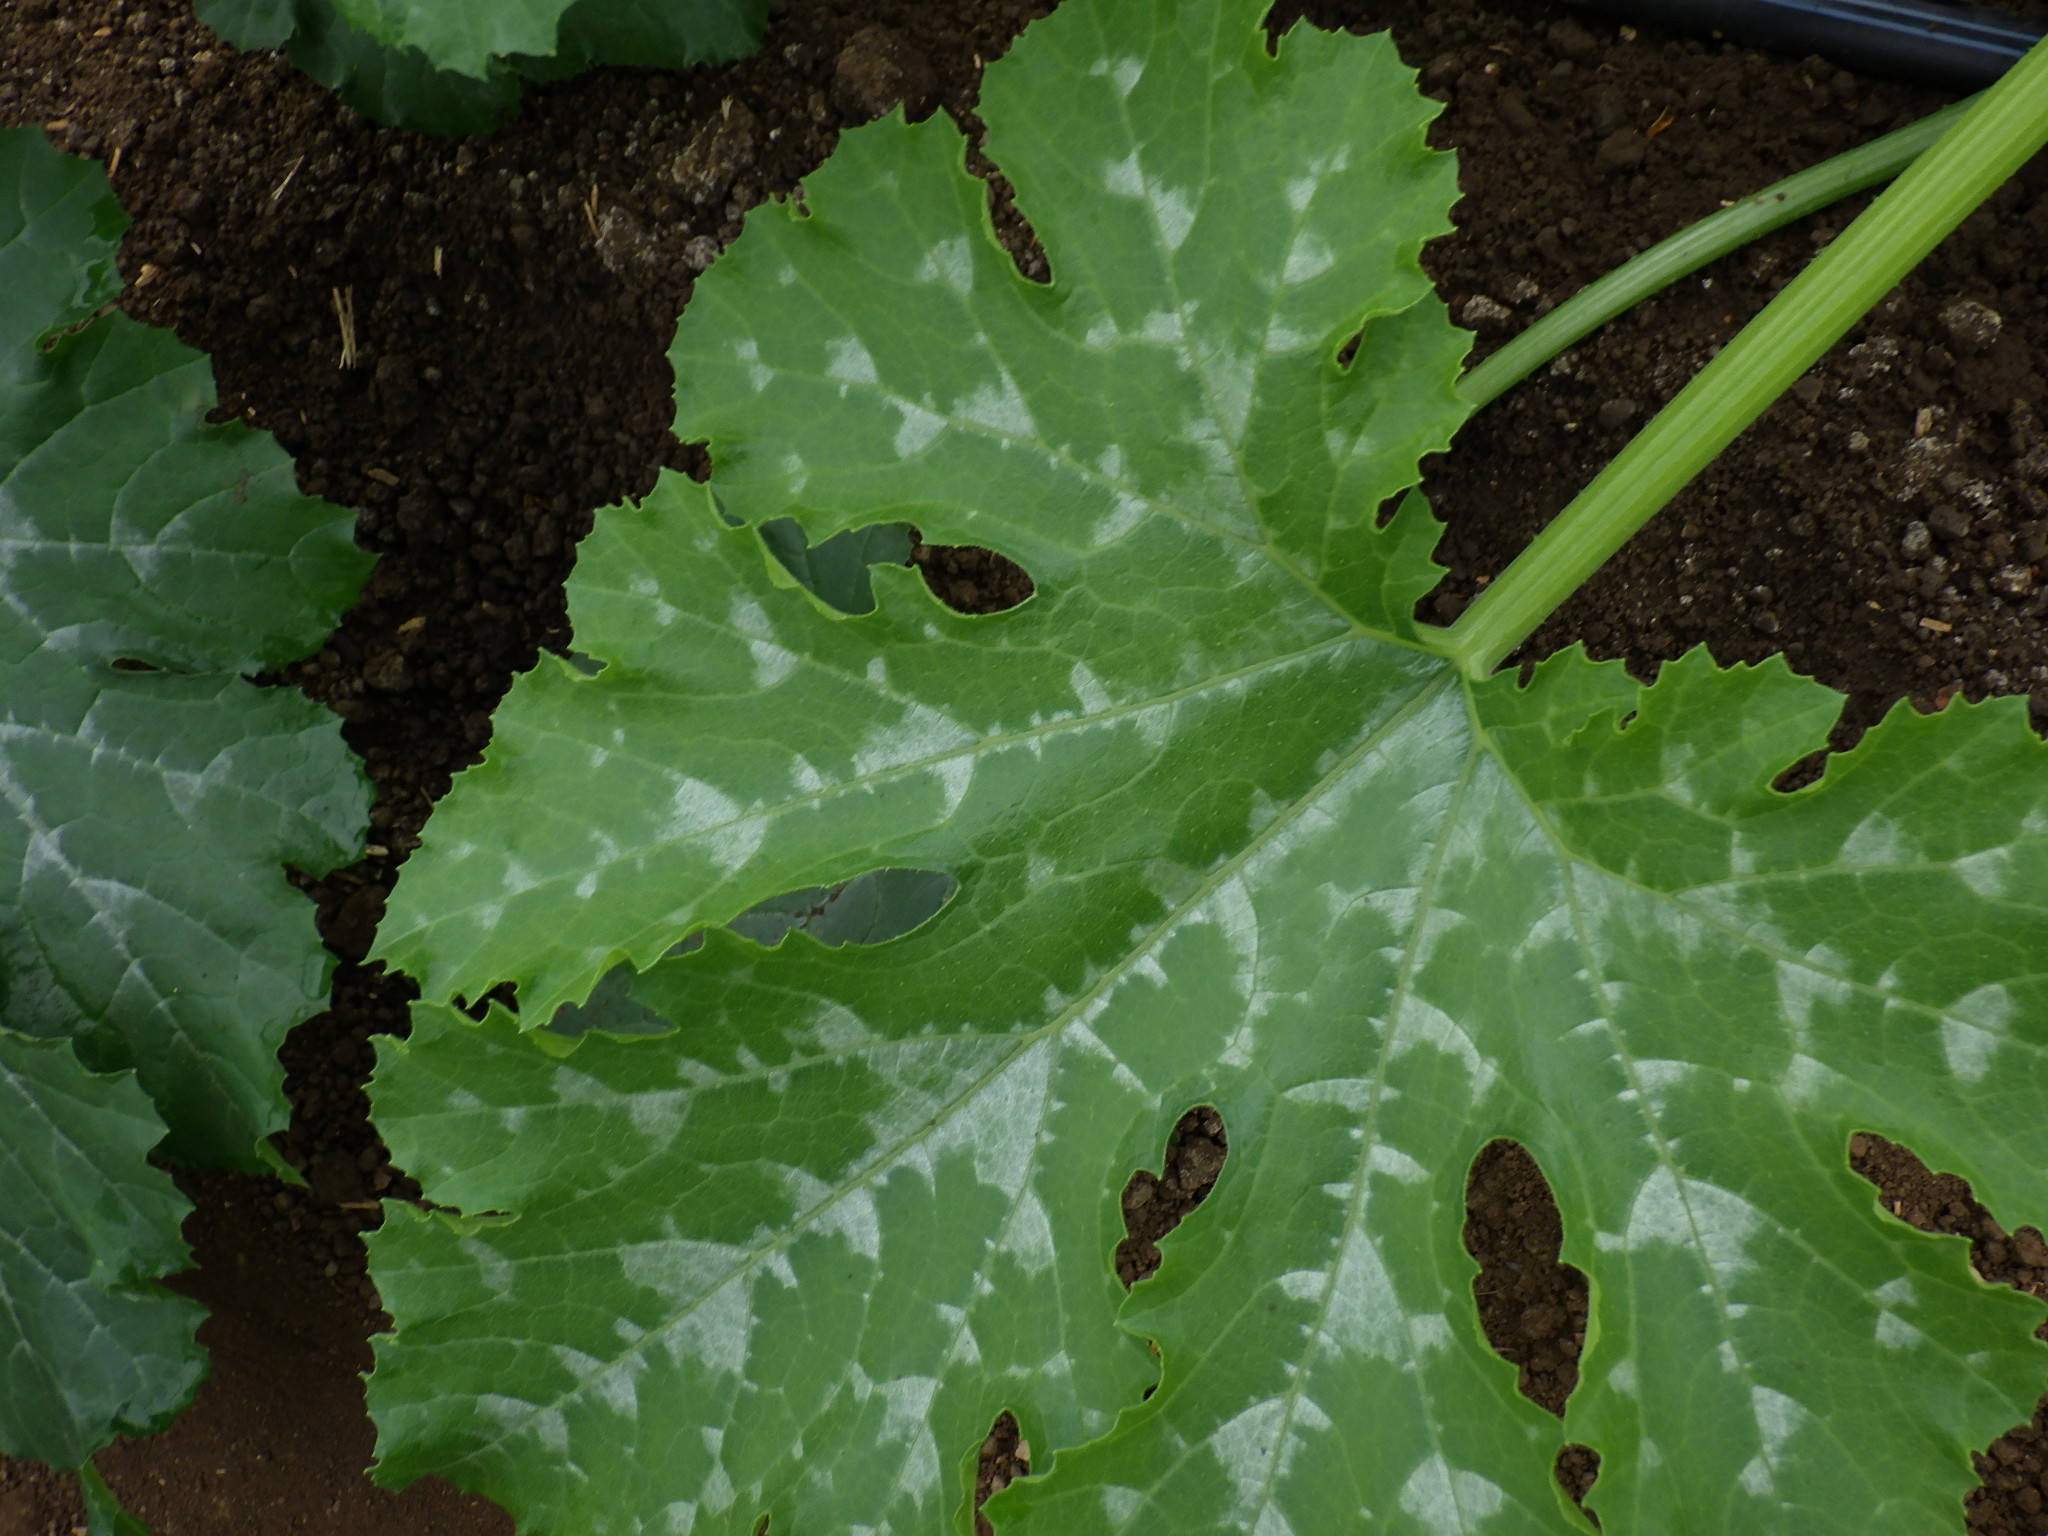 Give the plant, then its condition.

zucchini, healthy
